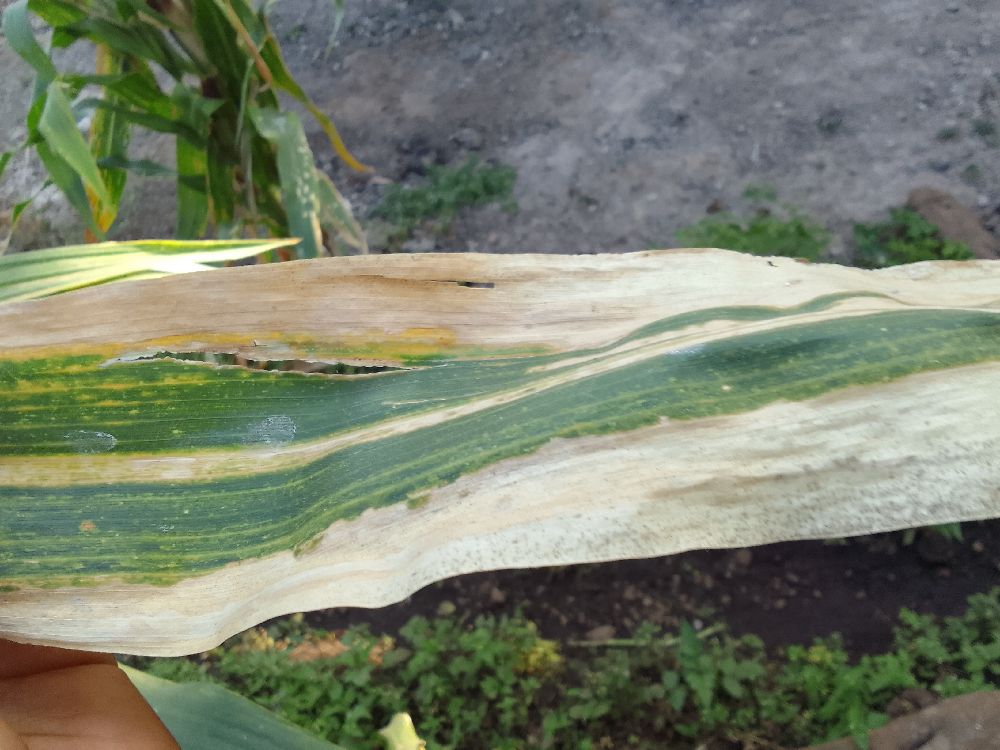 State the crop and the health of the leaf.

maize, maize lethal necrosis
